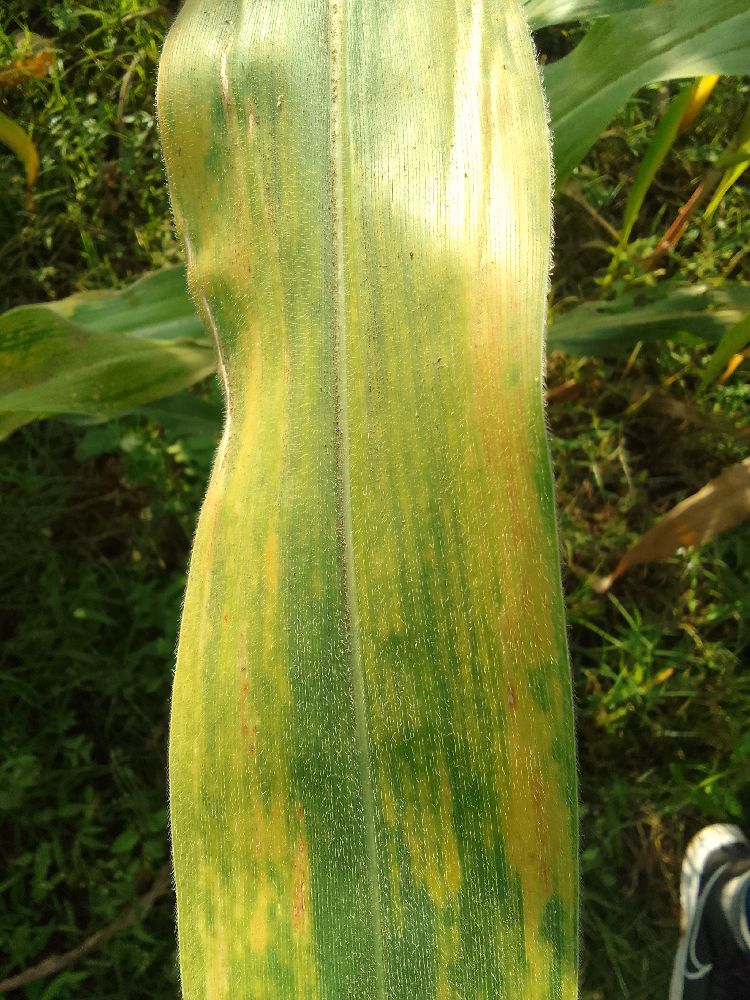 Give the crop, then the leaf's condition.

maize, maize lethal necrosis
